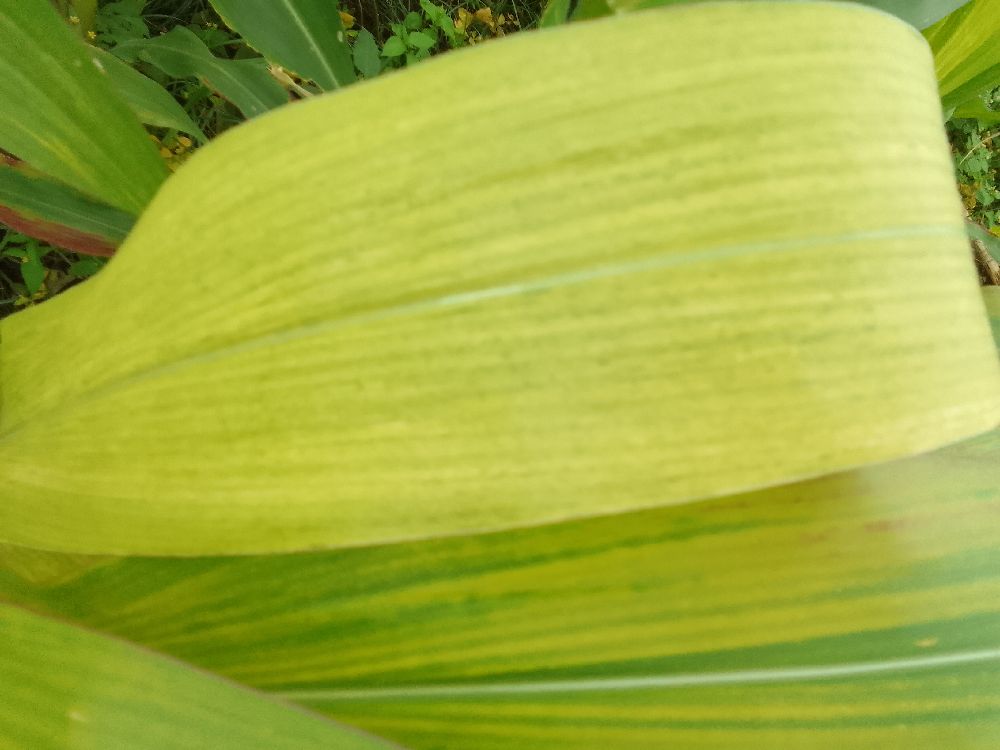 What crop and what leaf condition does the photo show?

maize, maize lethal necrosis
